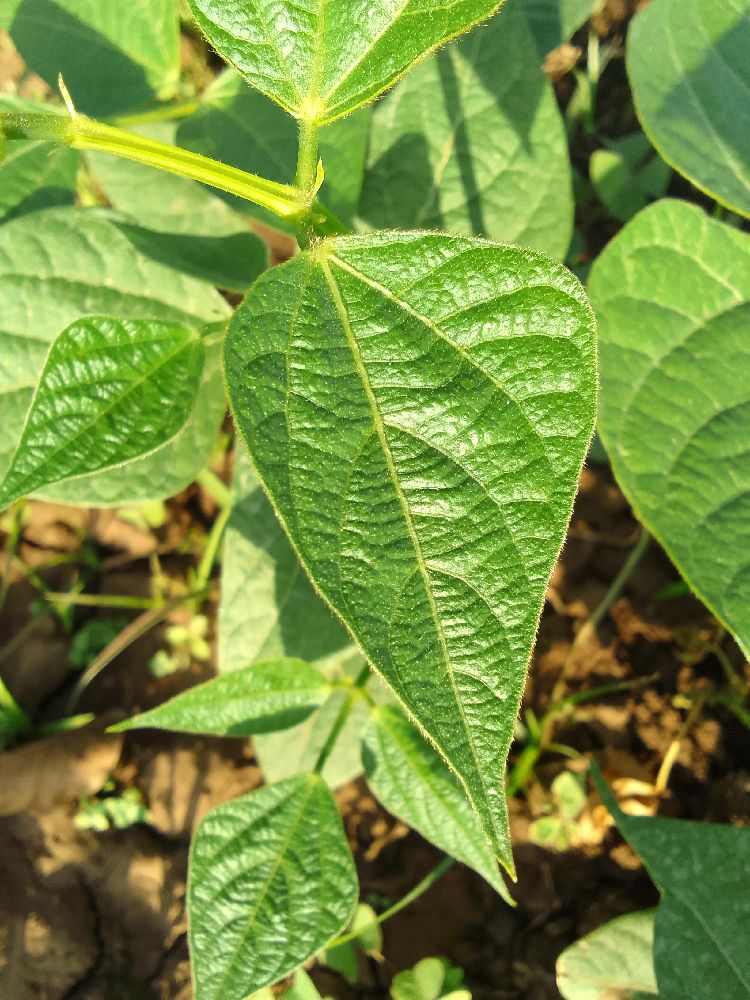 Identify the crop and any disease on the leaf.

common bean, healthy
